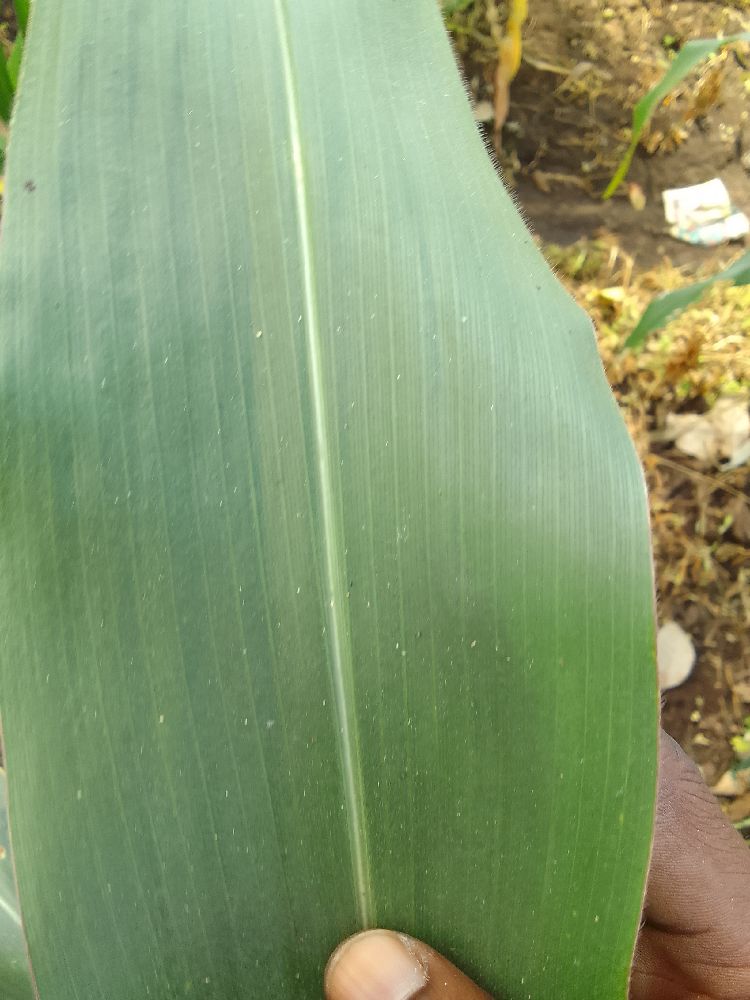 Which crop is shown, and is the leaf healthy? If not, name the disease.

maize, healthy
